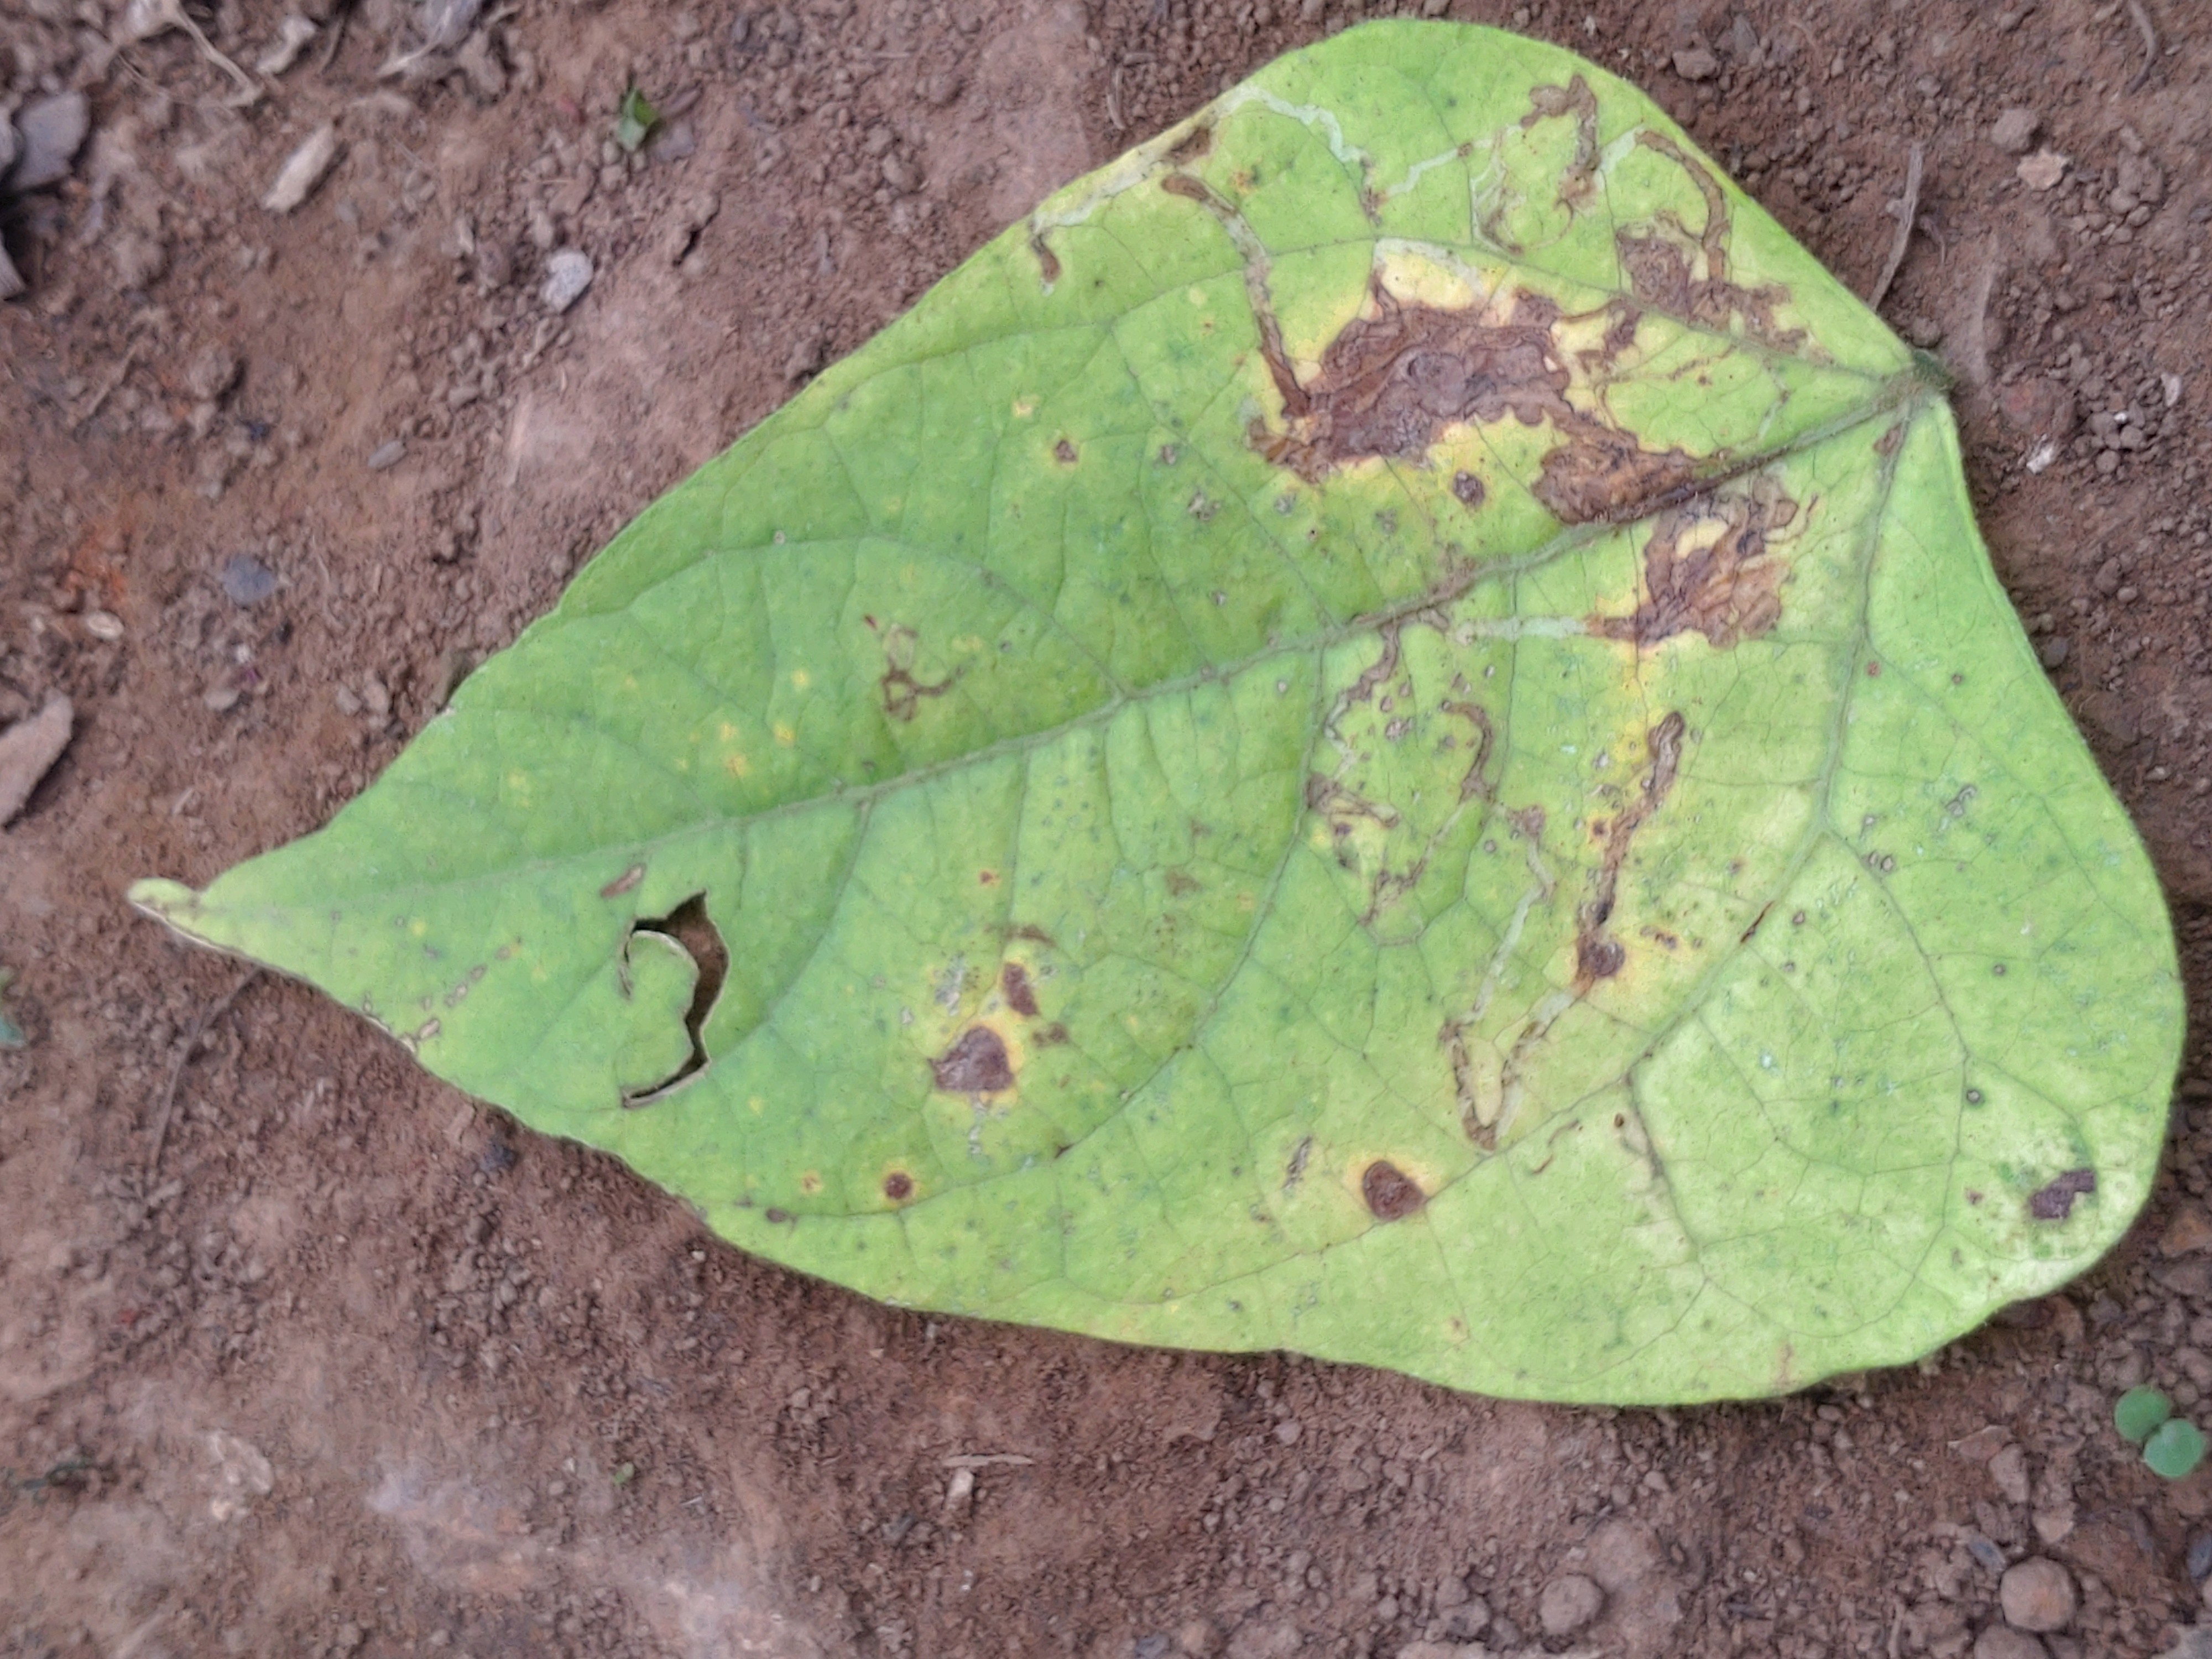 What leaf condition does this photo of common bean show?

anthracnose
